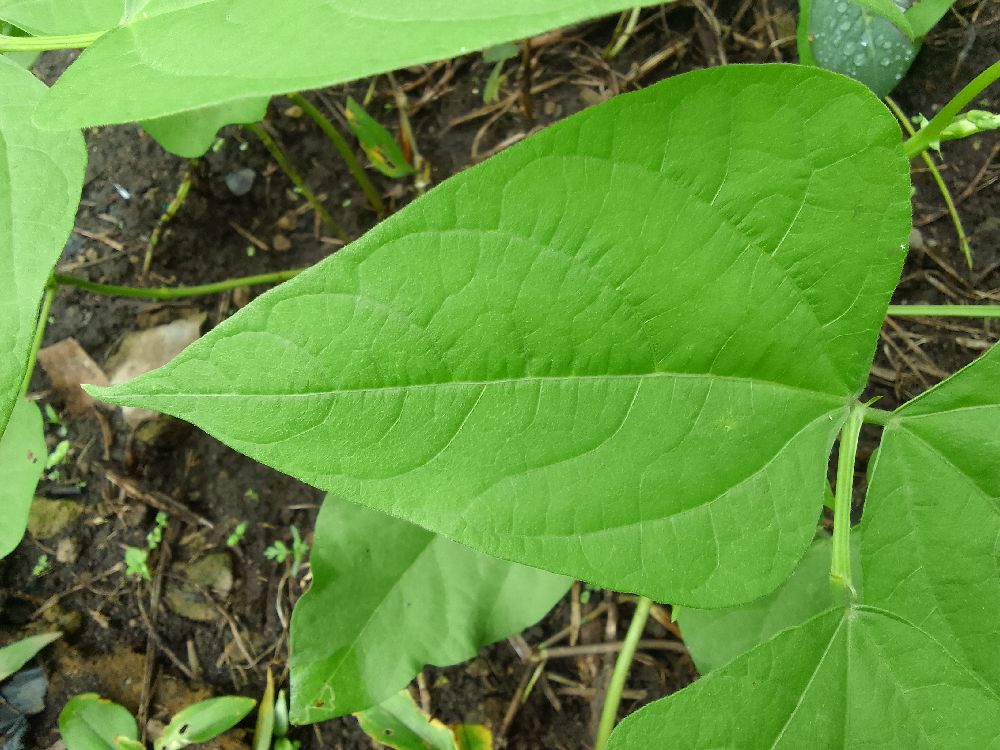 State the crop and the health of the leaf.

common bean, healthy
